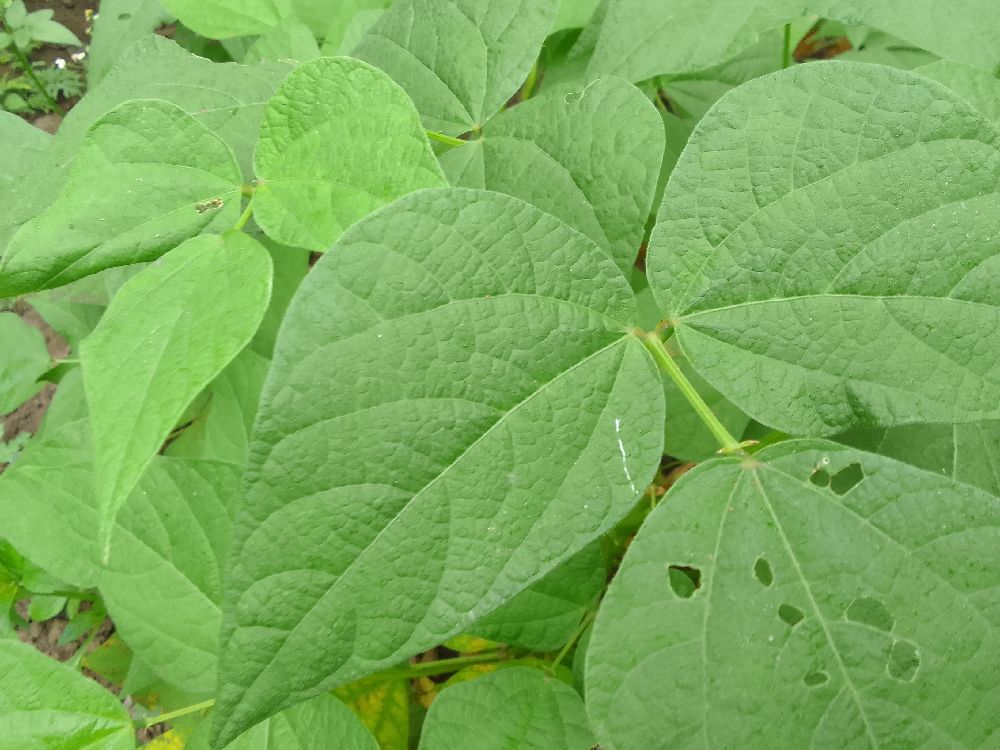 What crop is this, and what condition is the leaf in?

common bean, healthy
